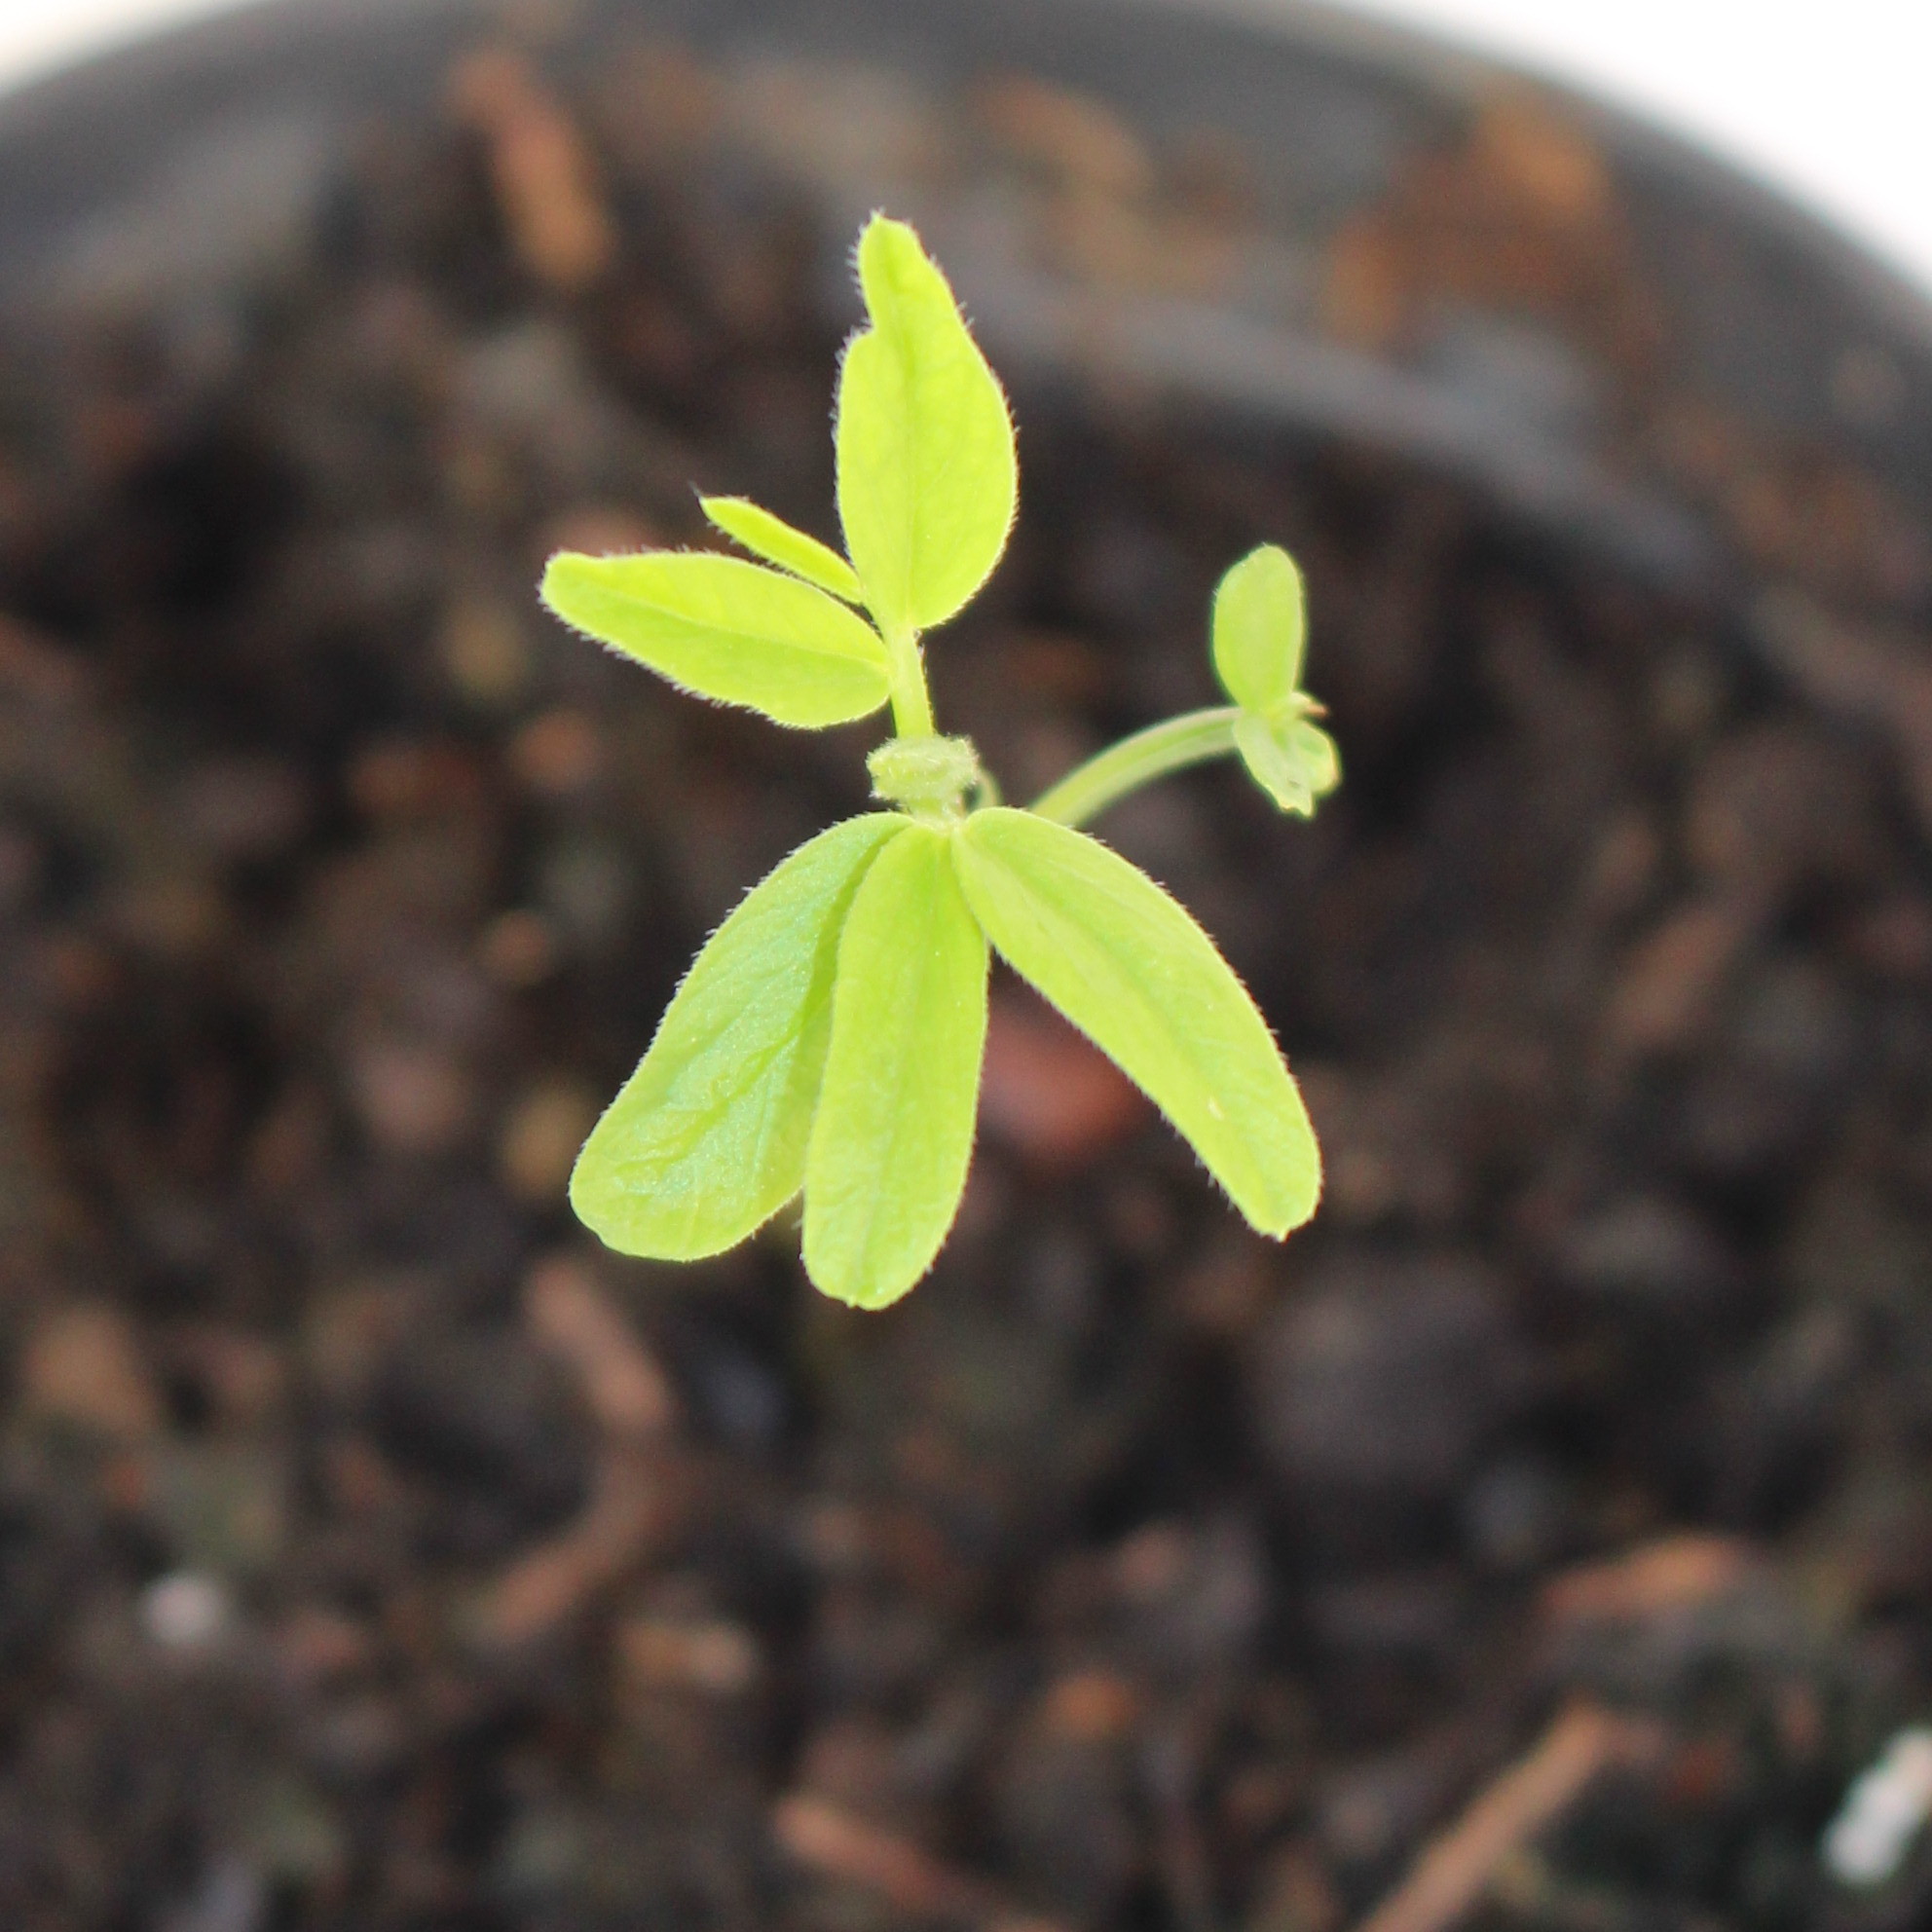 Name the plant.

Vicia sativa
